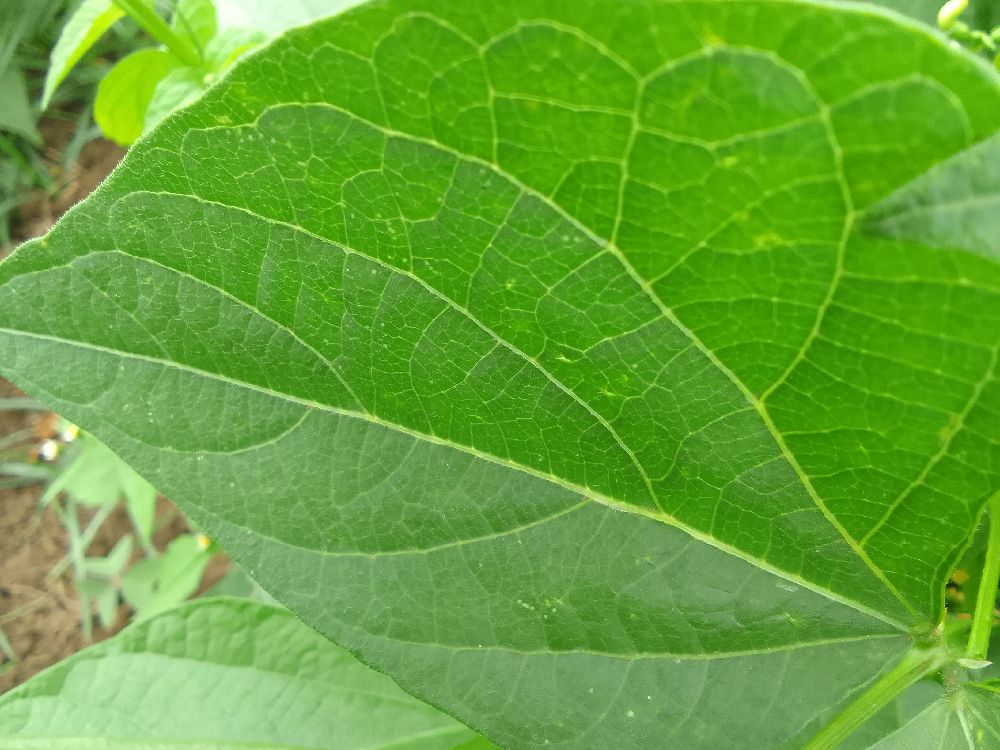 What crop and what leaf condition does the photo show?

common bean, healthy
